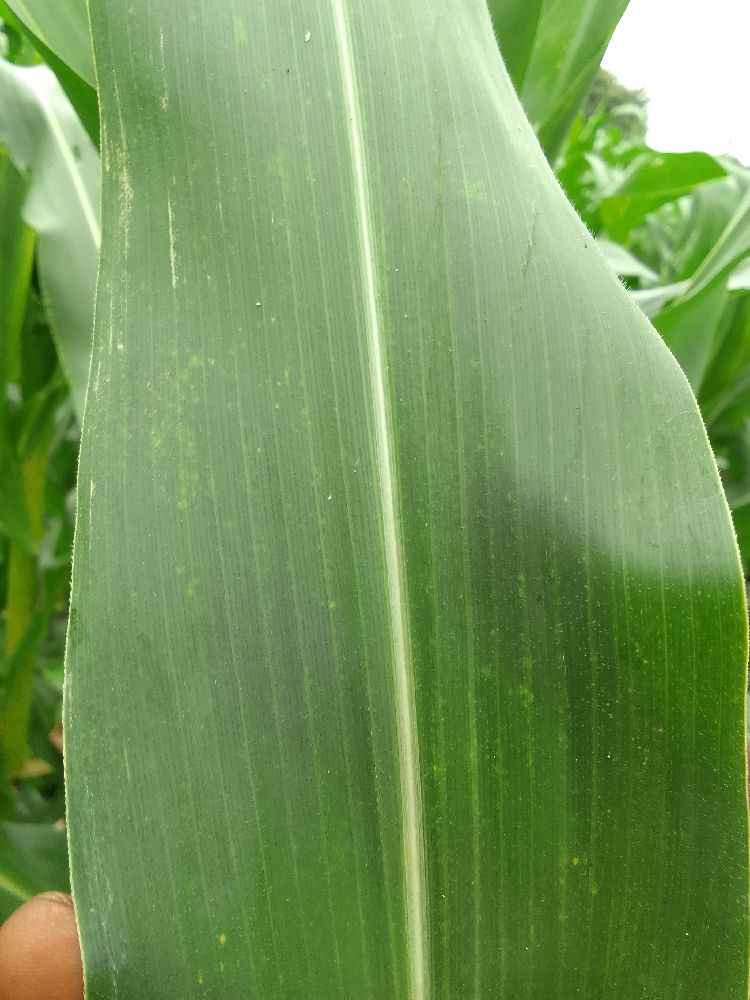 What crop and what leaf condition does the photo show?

maize, healthy
